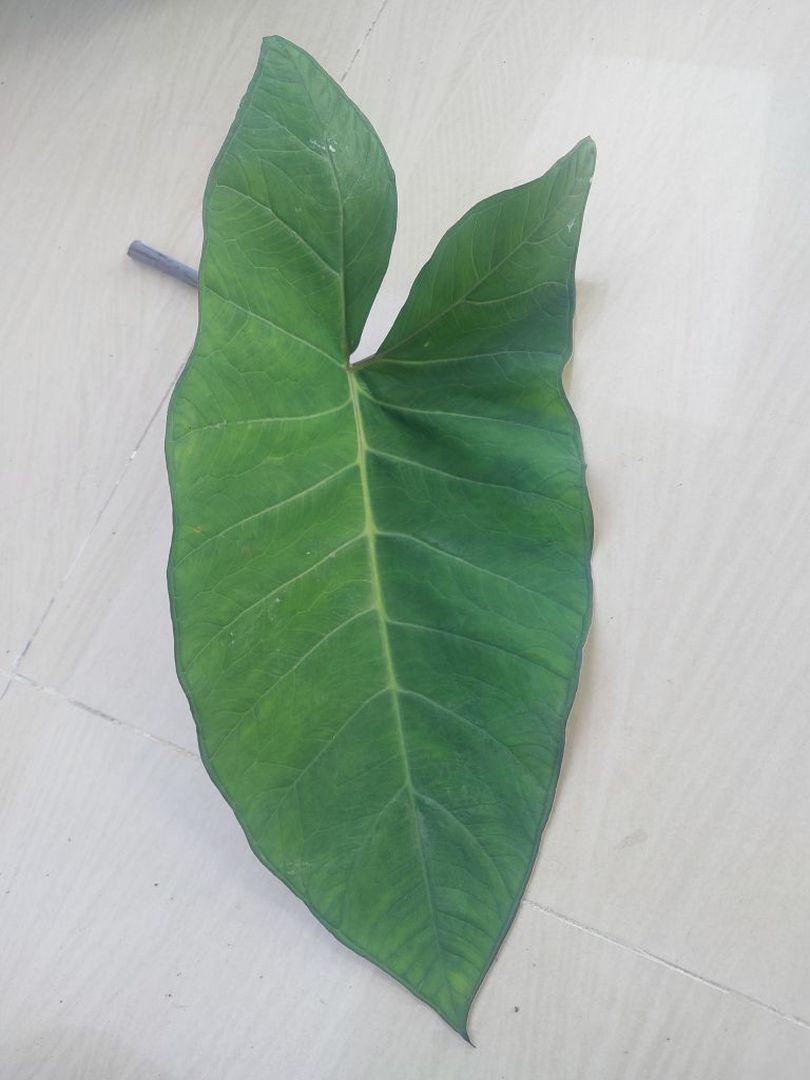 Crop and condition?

taro, healthy
